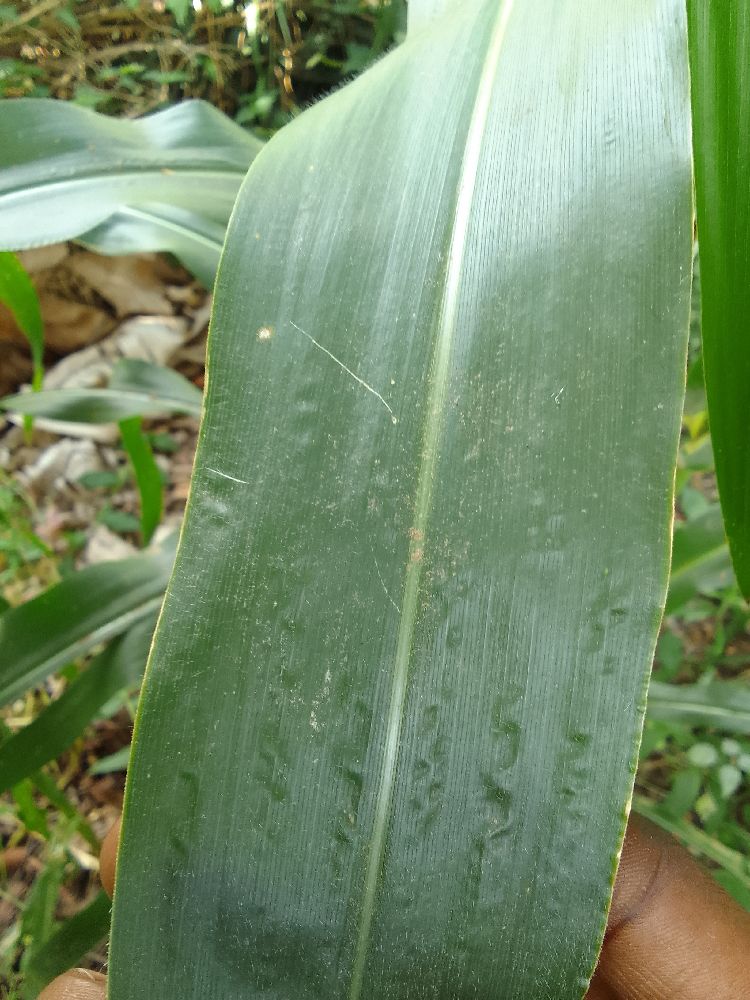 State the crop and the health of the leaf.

maize, healthy
